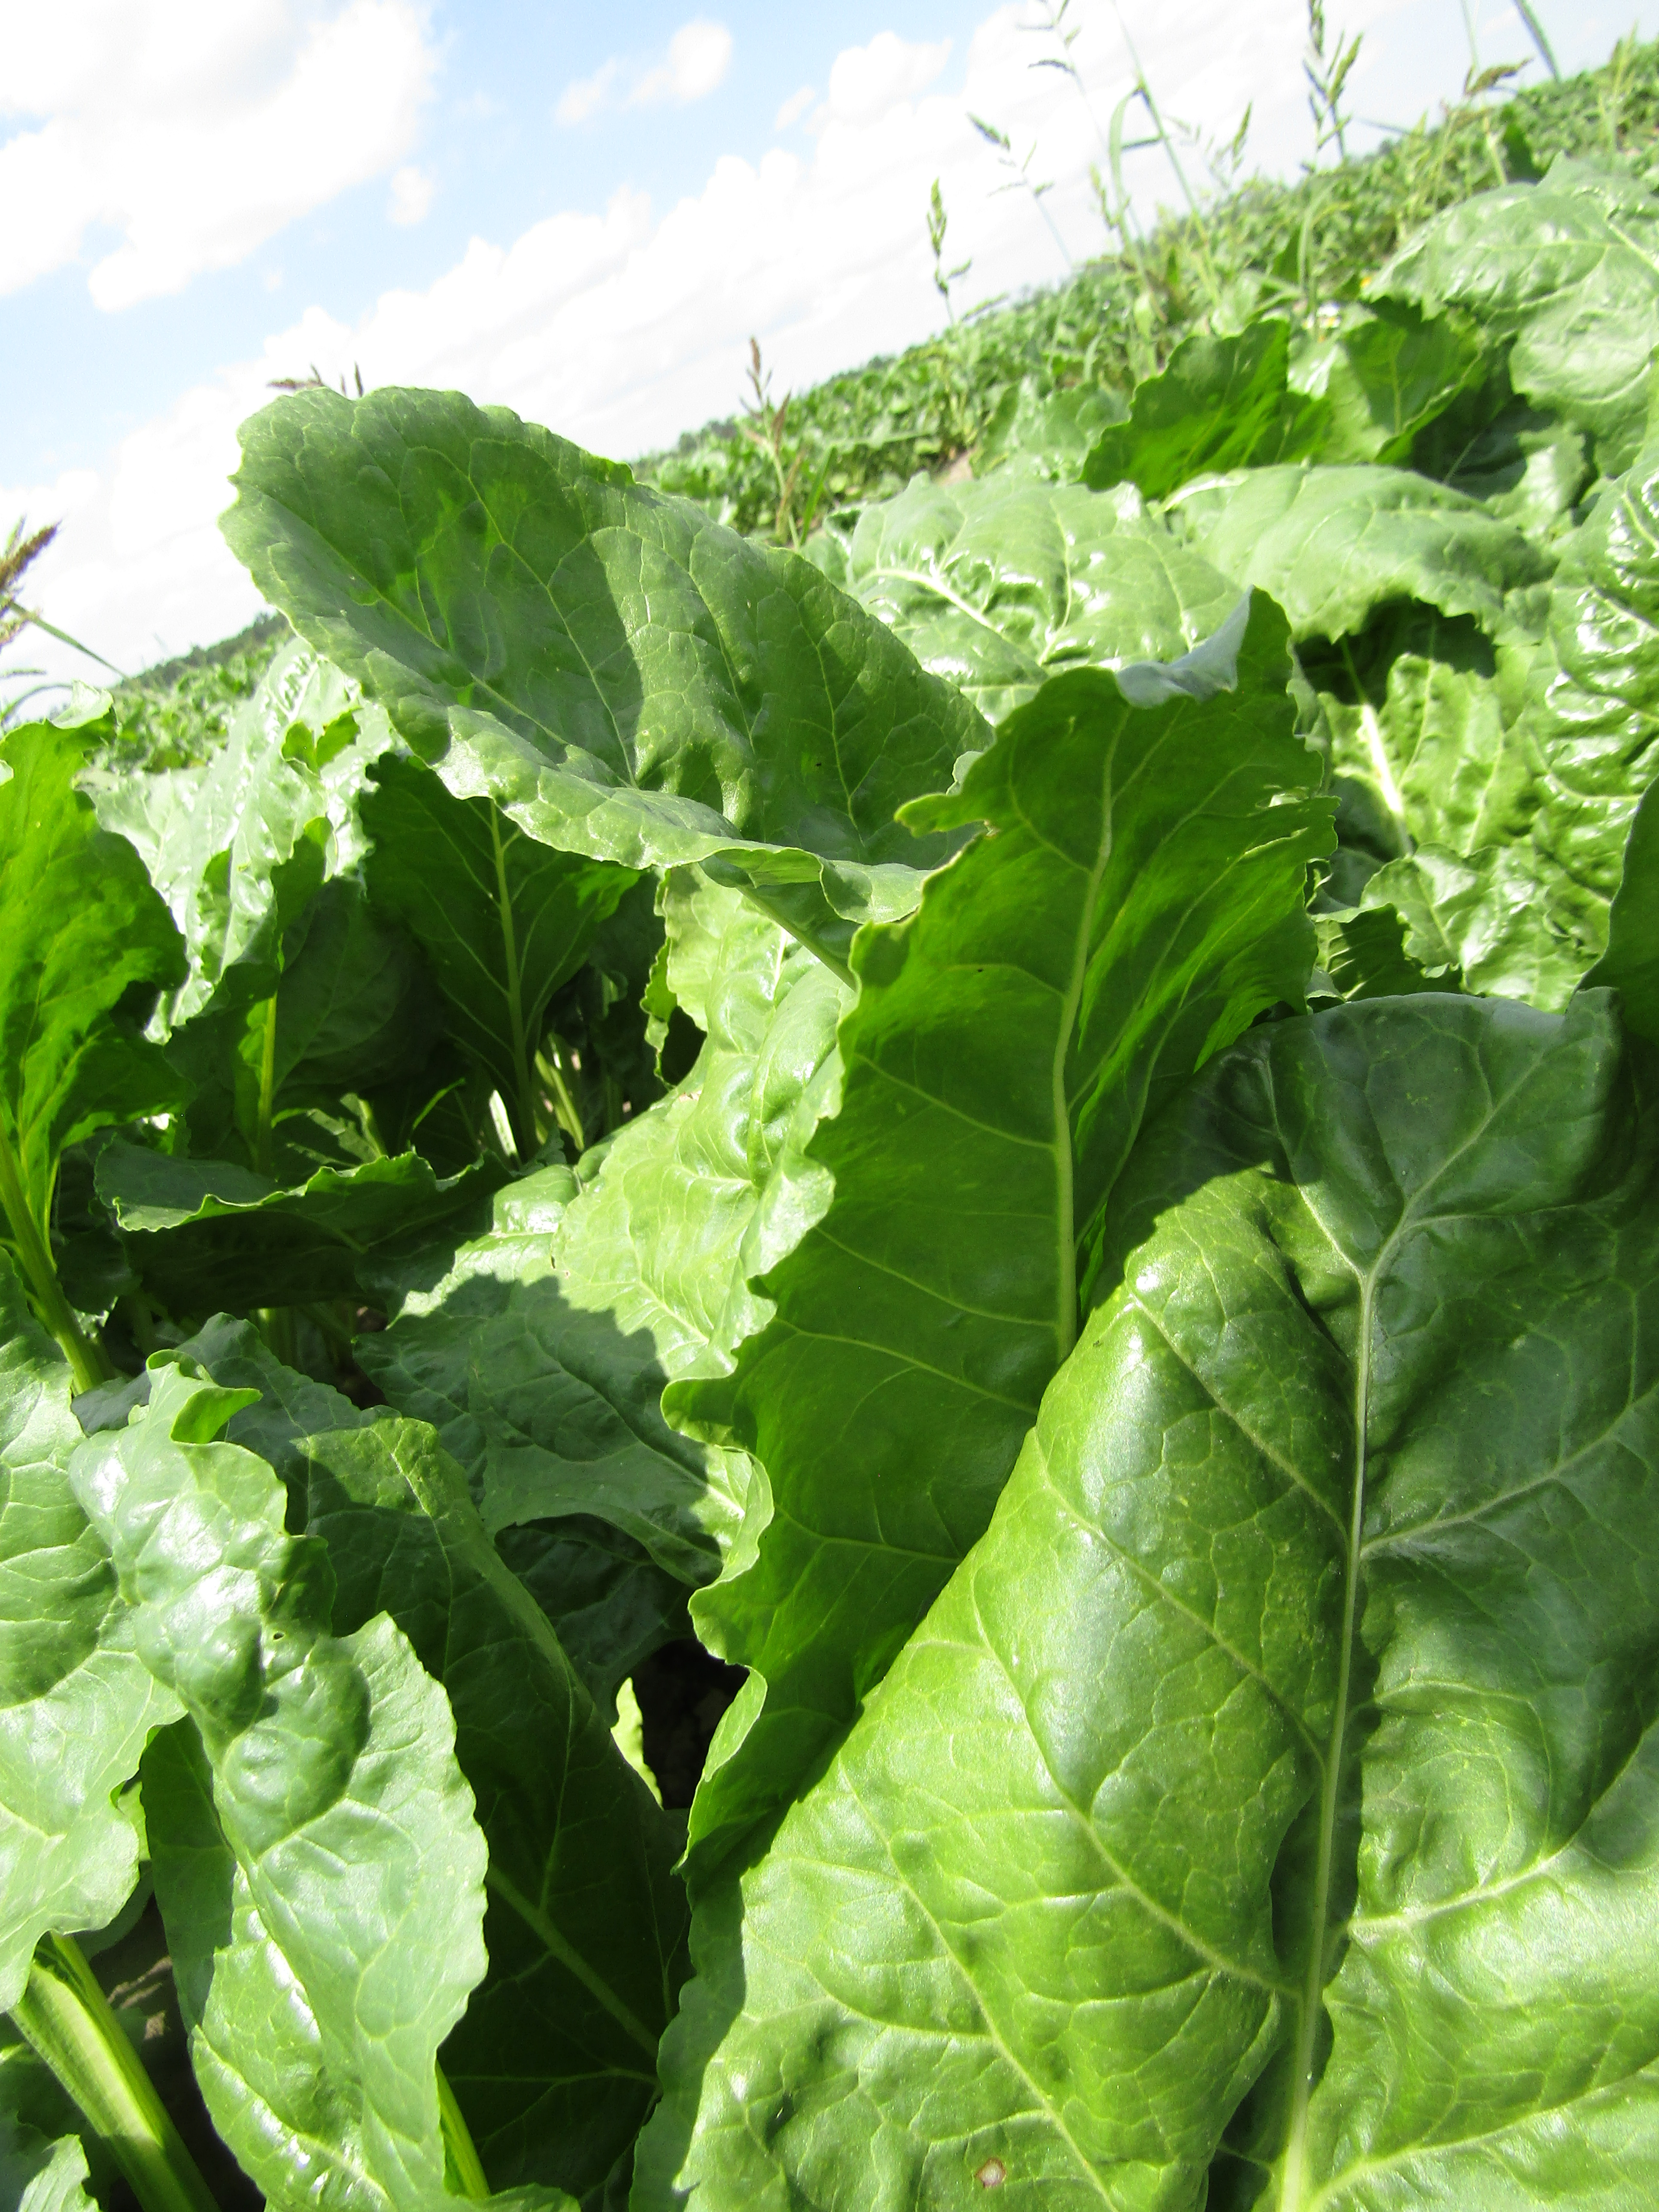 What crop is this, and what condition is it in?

beet, cercospora
